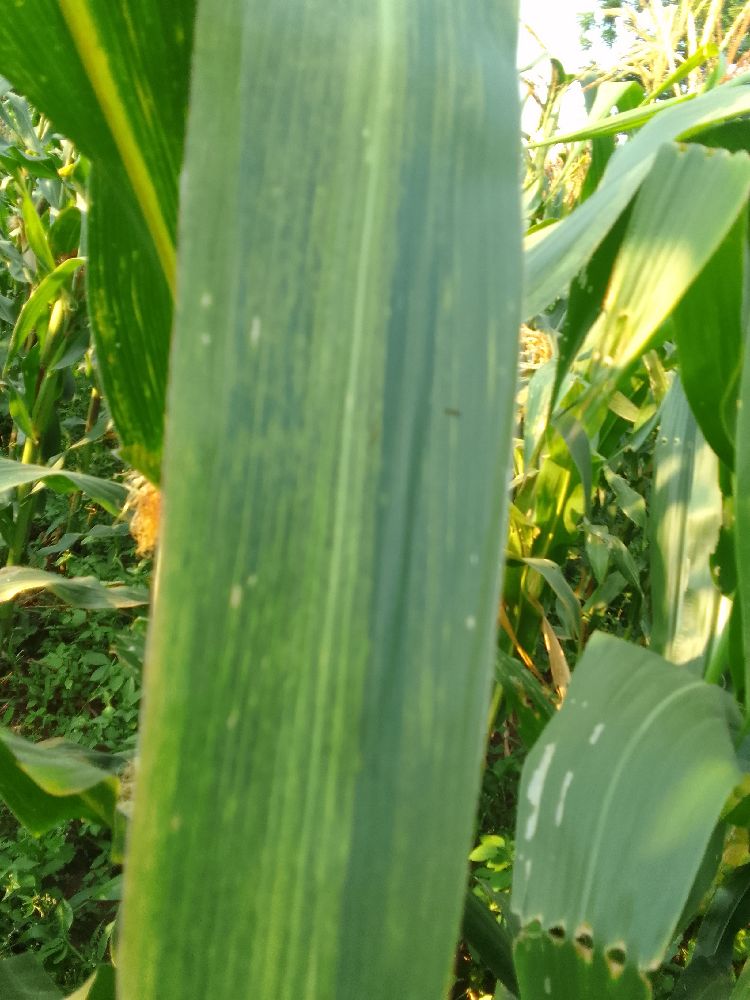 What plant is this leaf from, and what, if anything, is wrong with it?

maize, maize lethal necrosis
